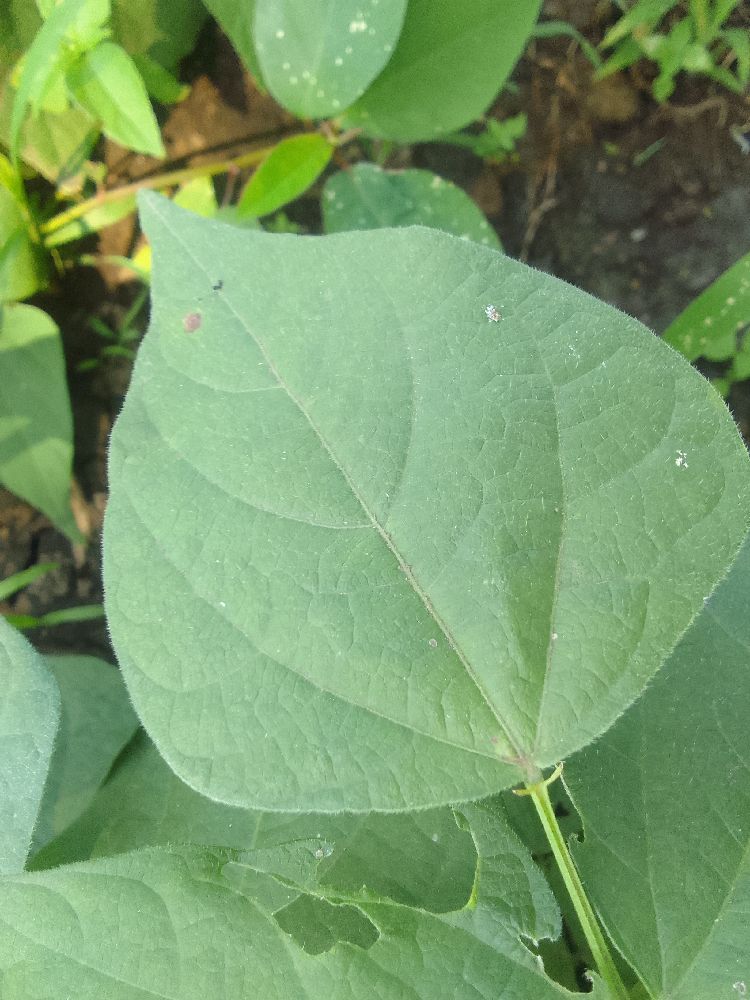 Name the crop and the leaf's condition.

common bean, healthy
